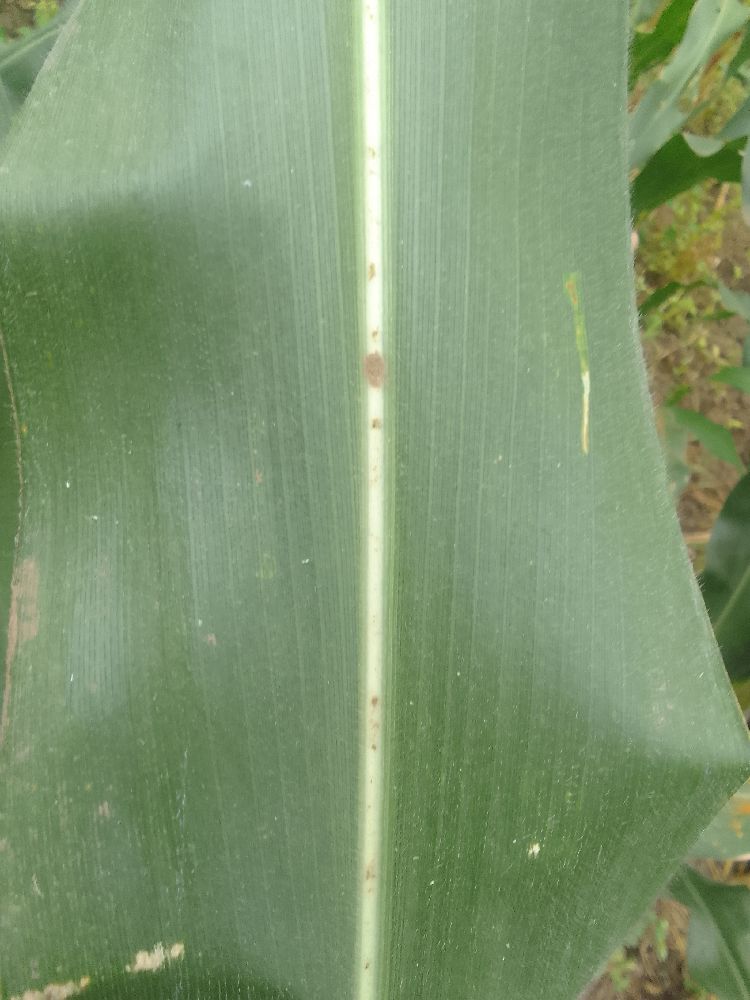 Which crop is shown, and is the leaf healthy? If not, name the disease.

maize, healthy
